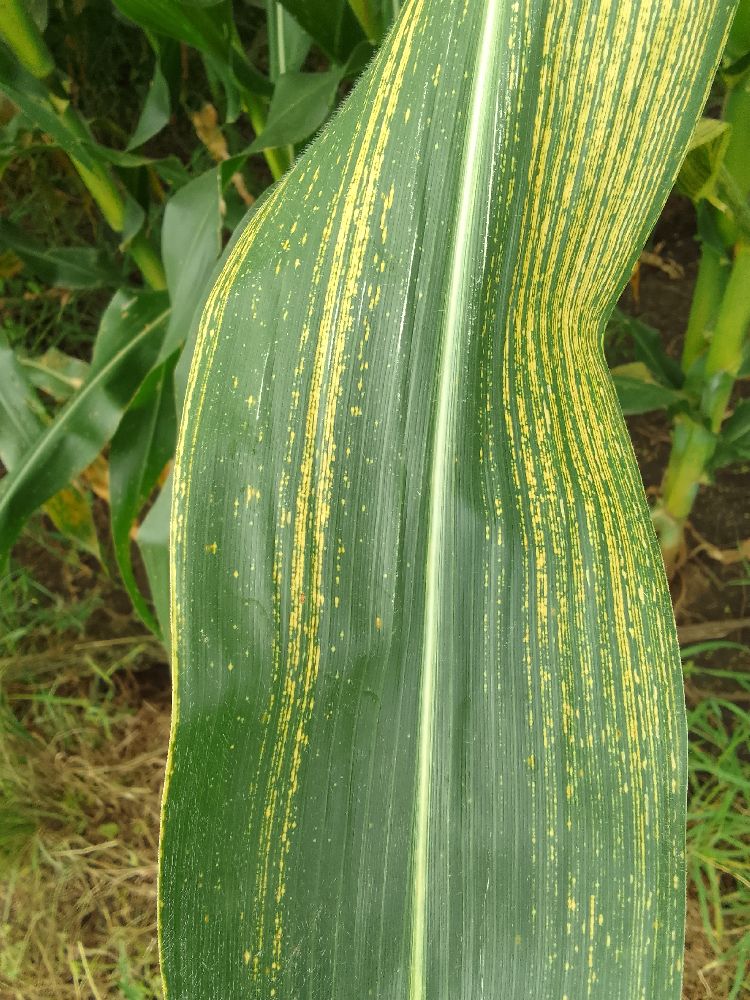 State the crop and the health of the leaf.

maize, maize streak virus
